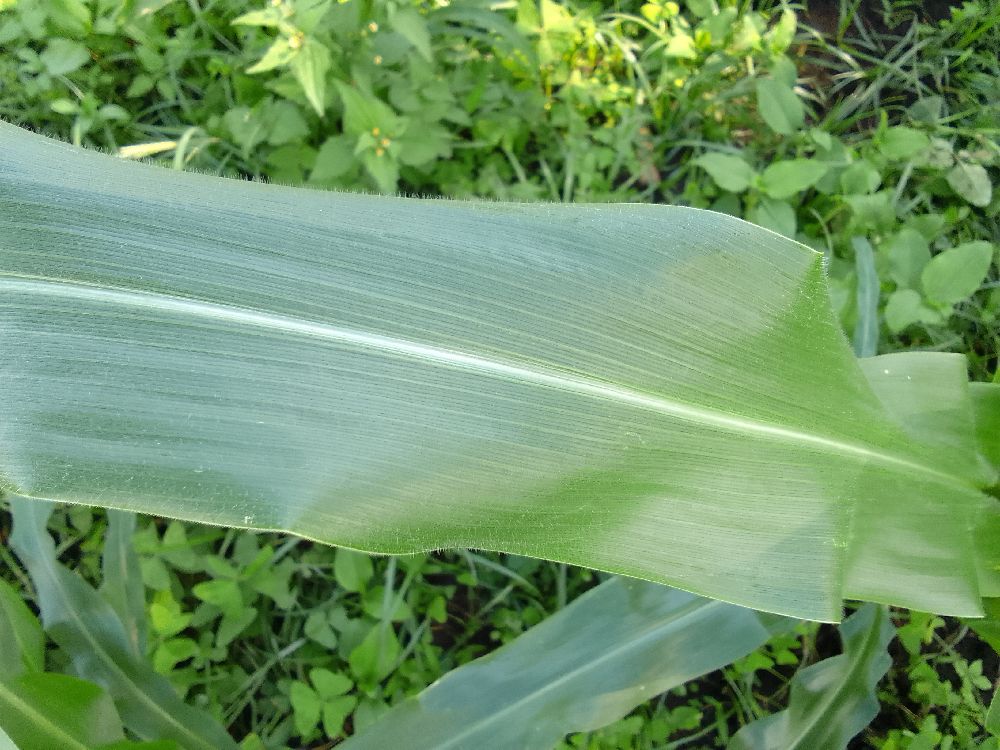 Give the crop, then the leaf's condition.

maize, healthy
